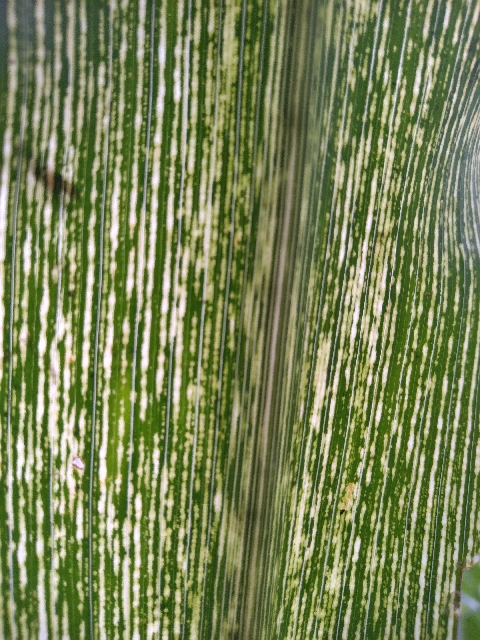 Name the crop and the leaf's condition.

maize, maize streak virus
